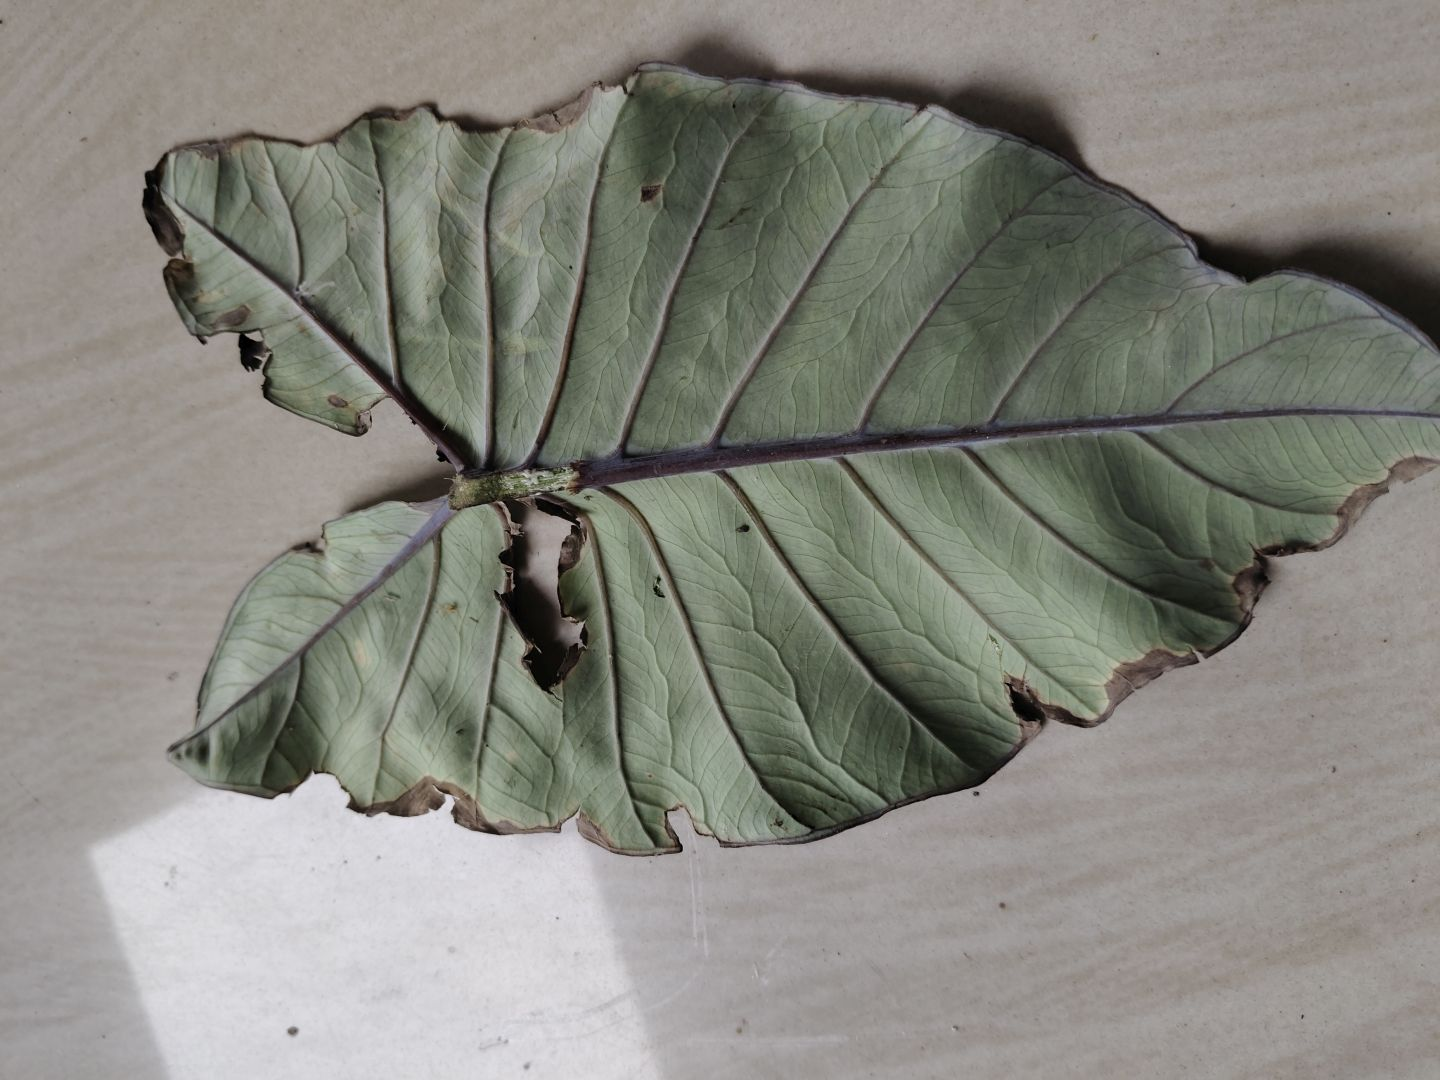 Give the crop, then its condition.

taro, leaf blight
